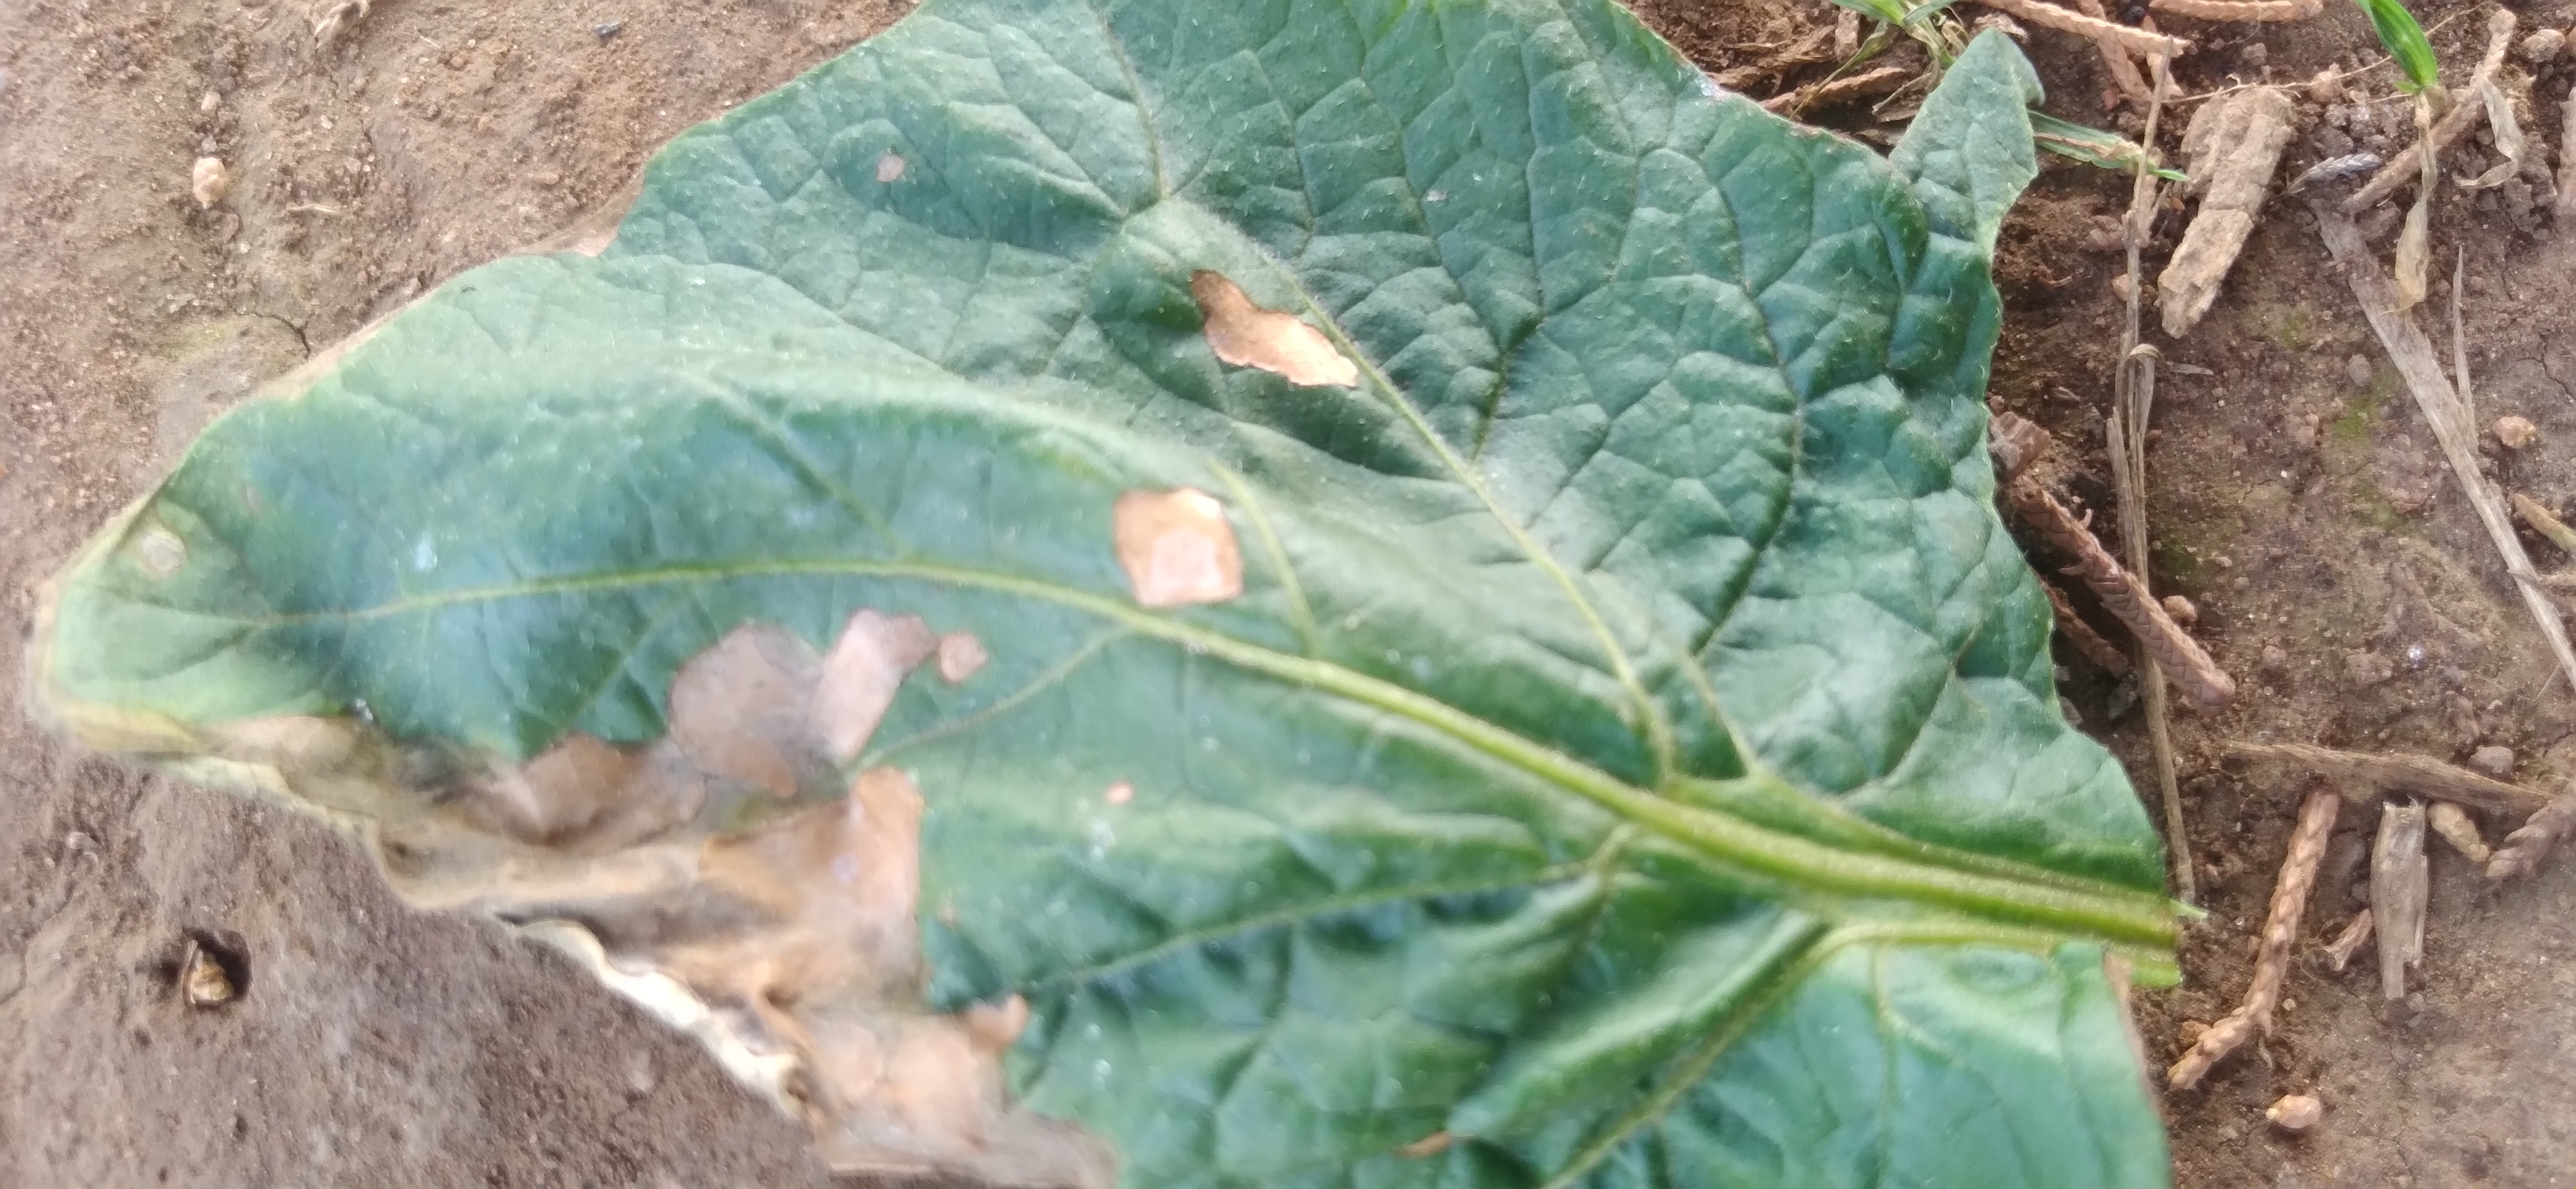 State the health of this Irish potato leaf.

early blight
